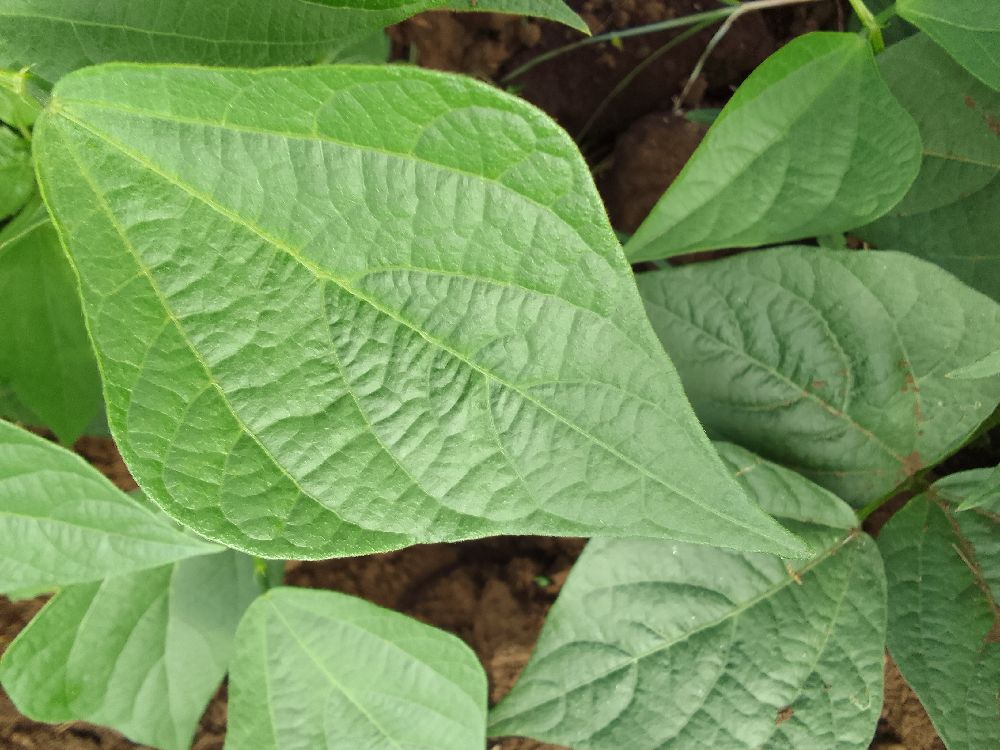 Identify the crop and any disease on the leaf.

common bean, healthy
